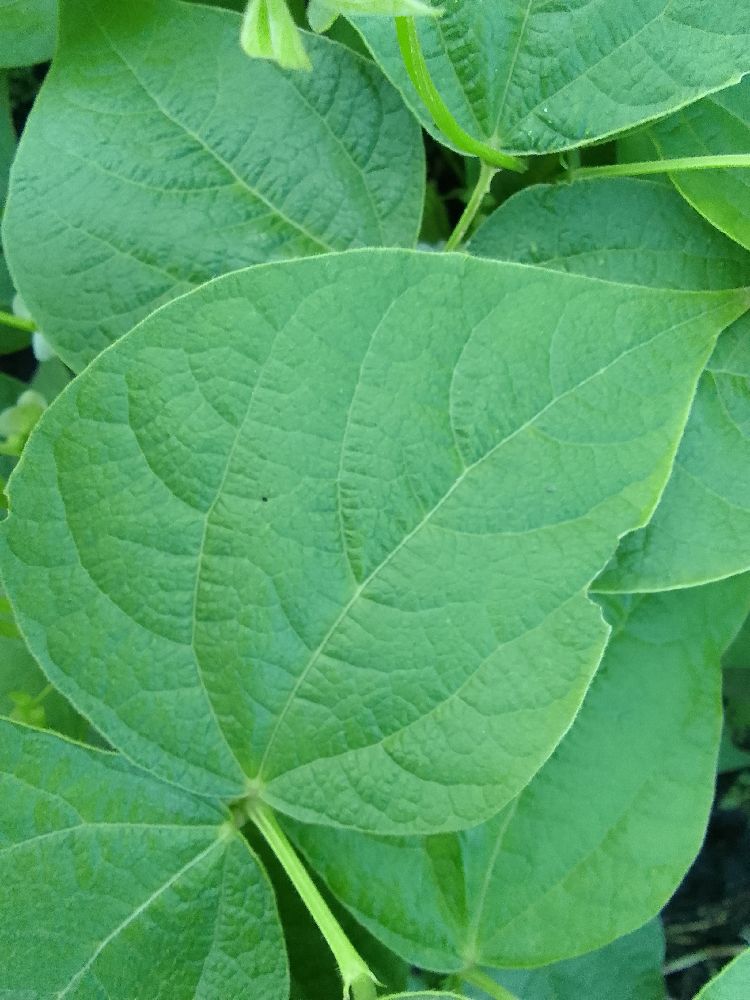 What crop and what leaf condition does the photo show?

common bean, healthy
